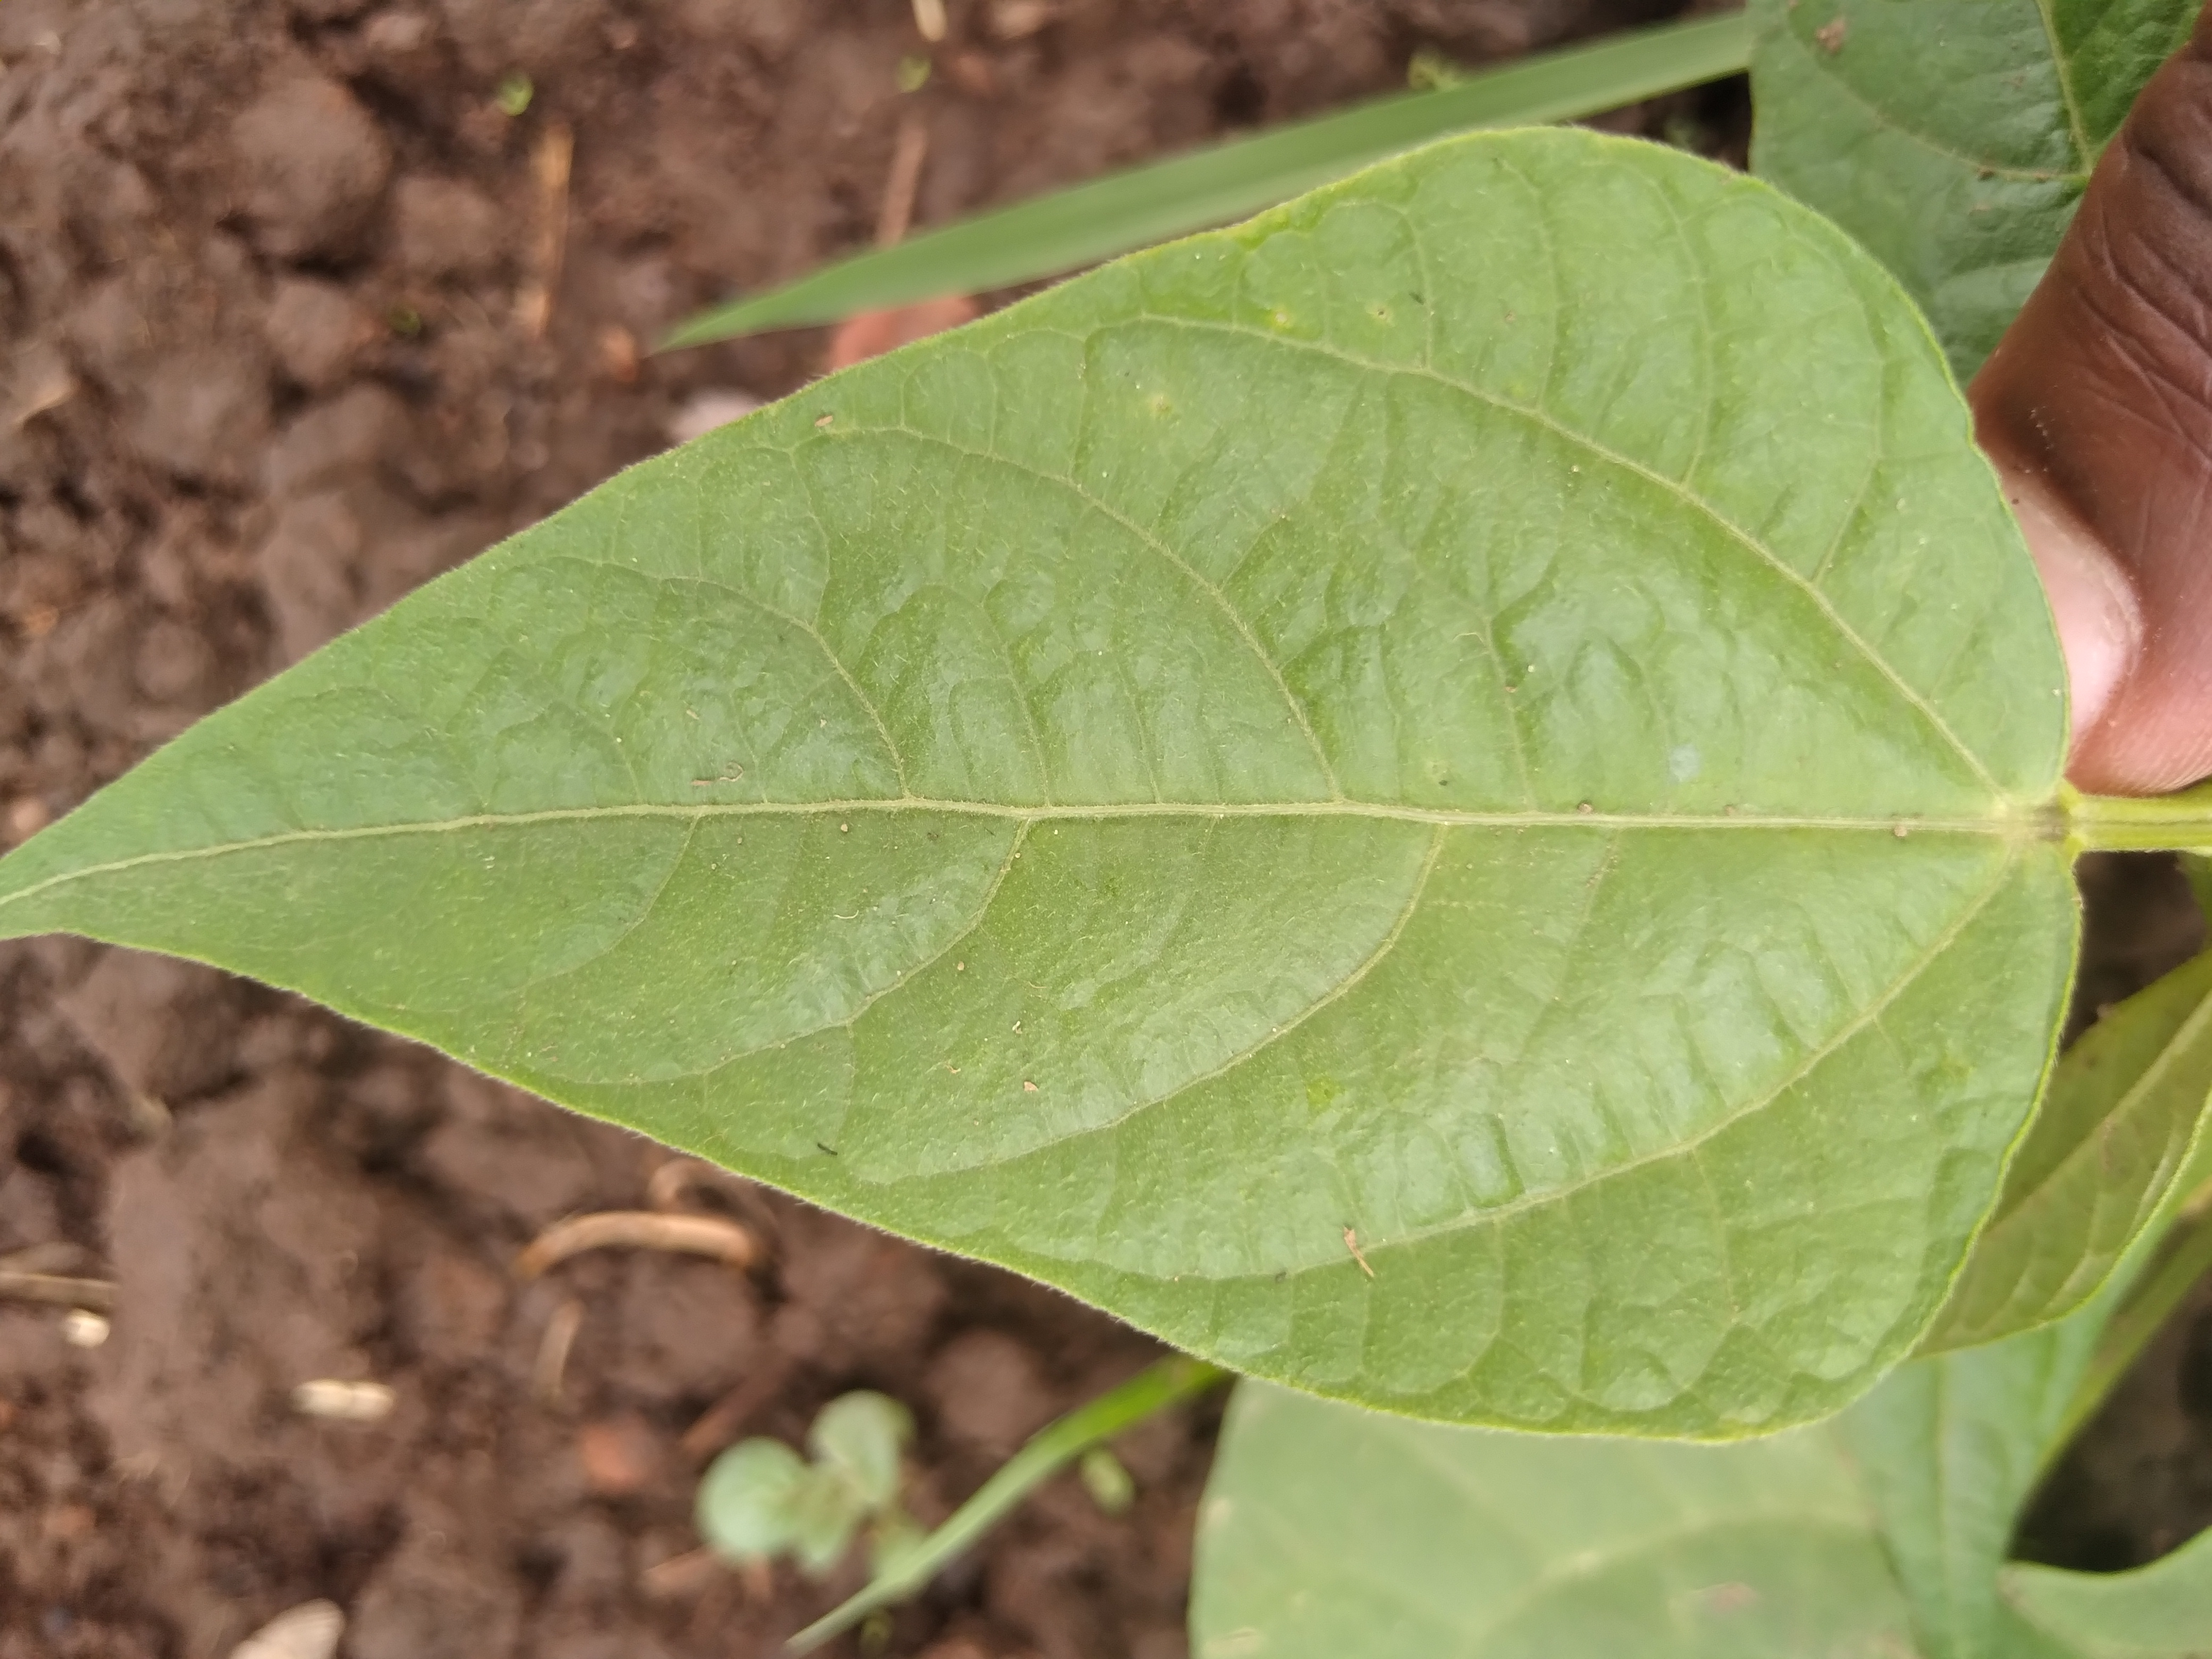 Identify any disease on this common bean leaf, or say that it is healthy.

healthy
